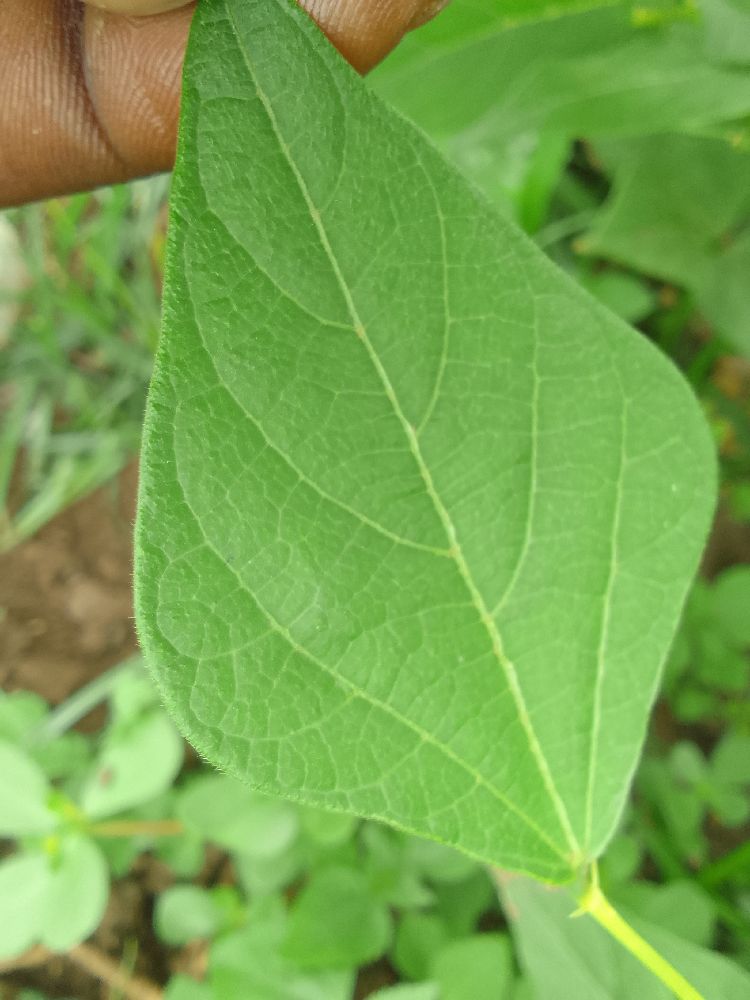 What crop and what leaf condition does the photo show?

common bean, healthy
